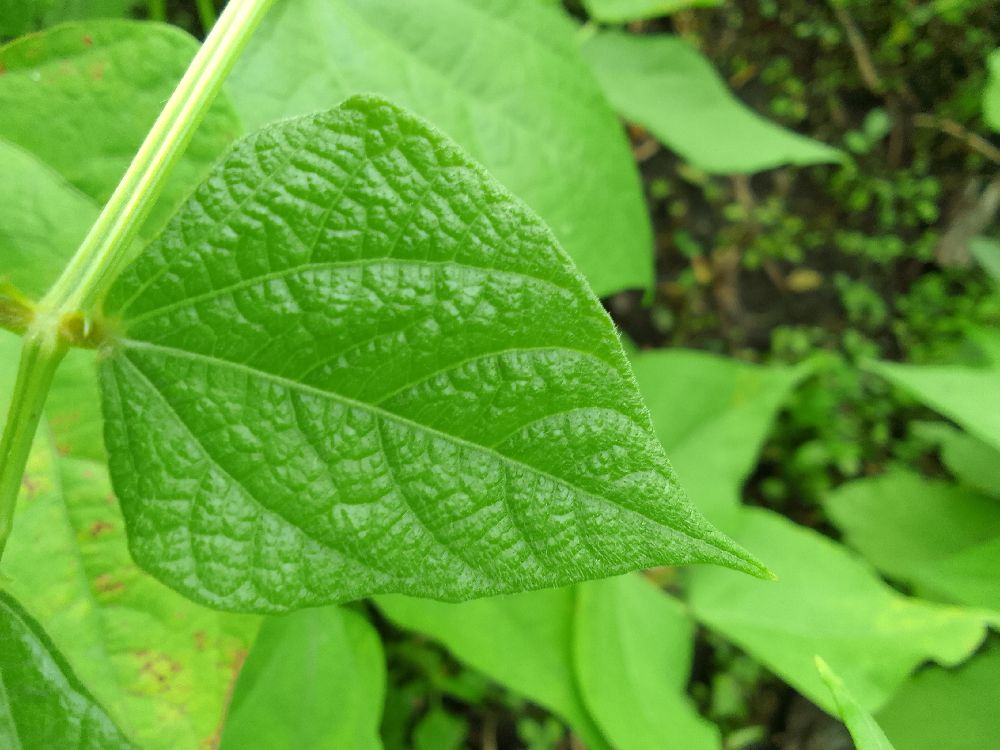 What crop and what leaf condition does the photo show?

common bean, healthy
